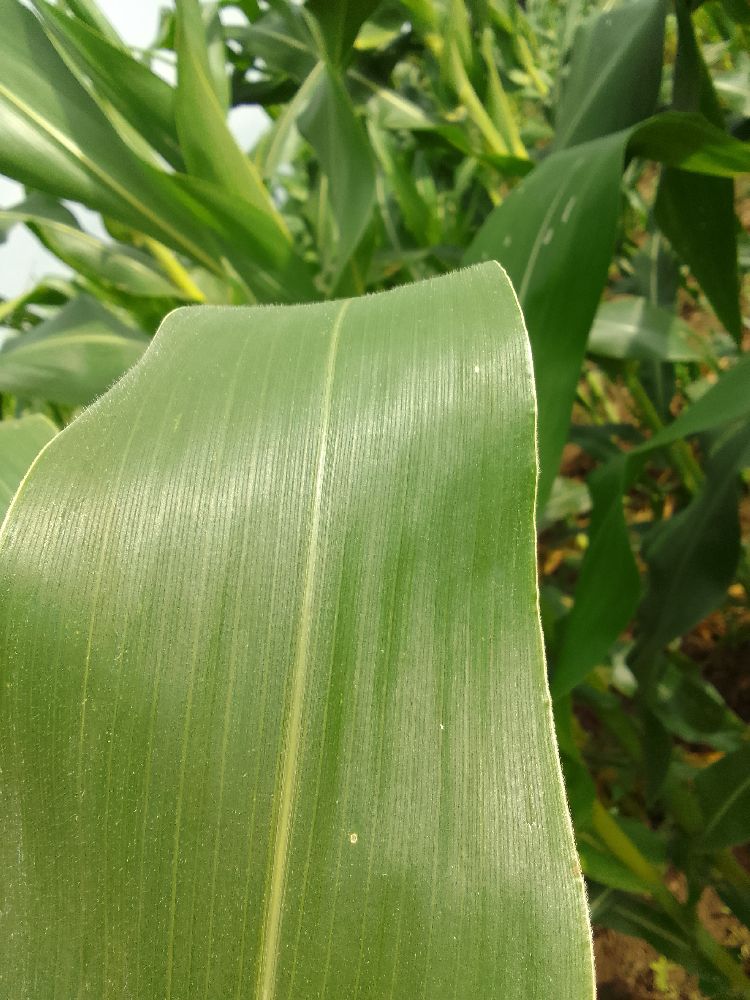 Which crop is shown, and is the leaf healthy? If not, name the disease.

maize, healthy
